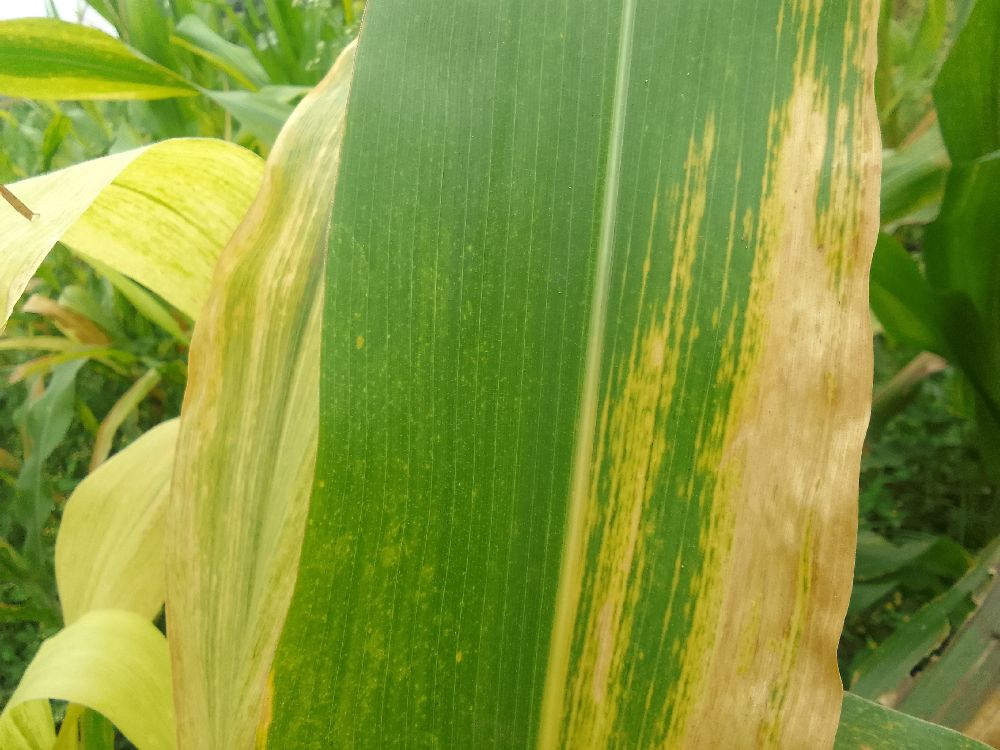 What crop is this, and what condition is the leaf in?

maize, maize lethal necrosis
